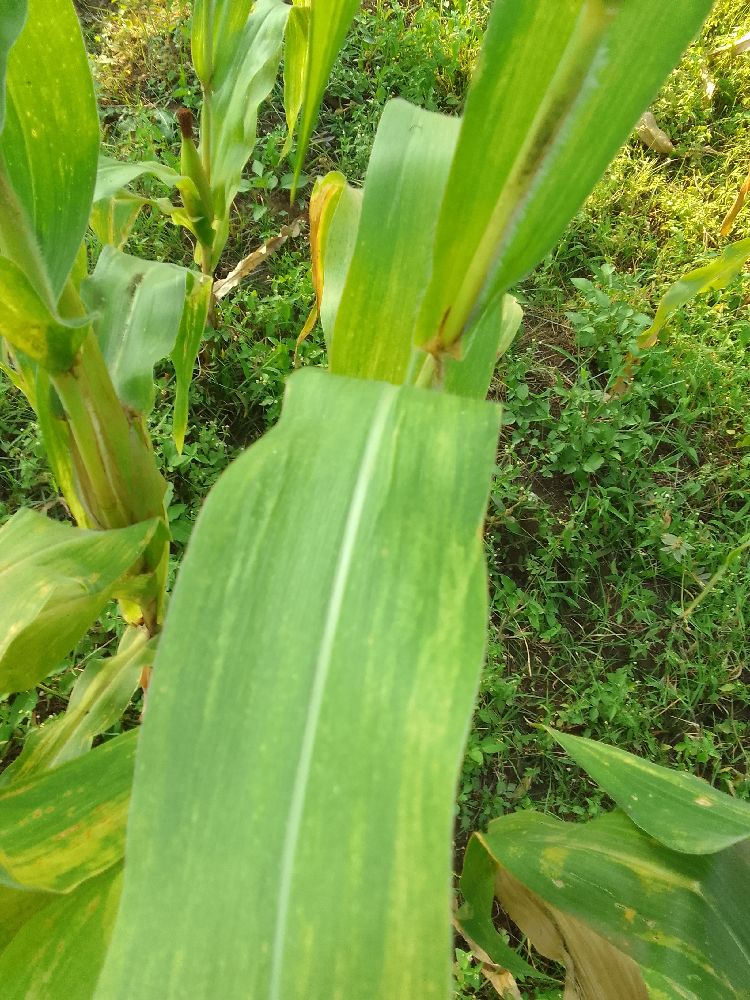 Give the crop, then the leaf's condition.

maize, maize lethal necrosis
